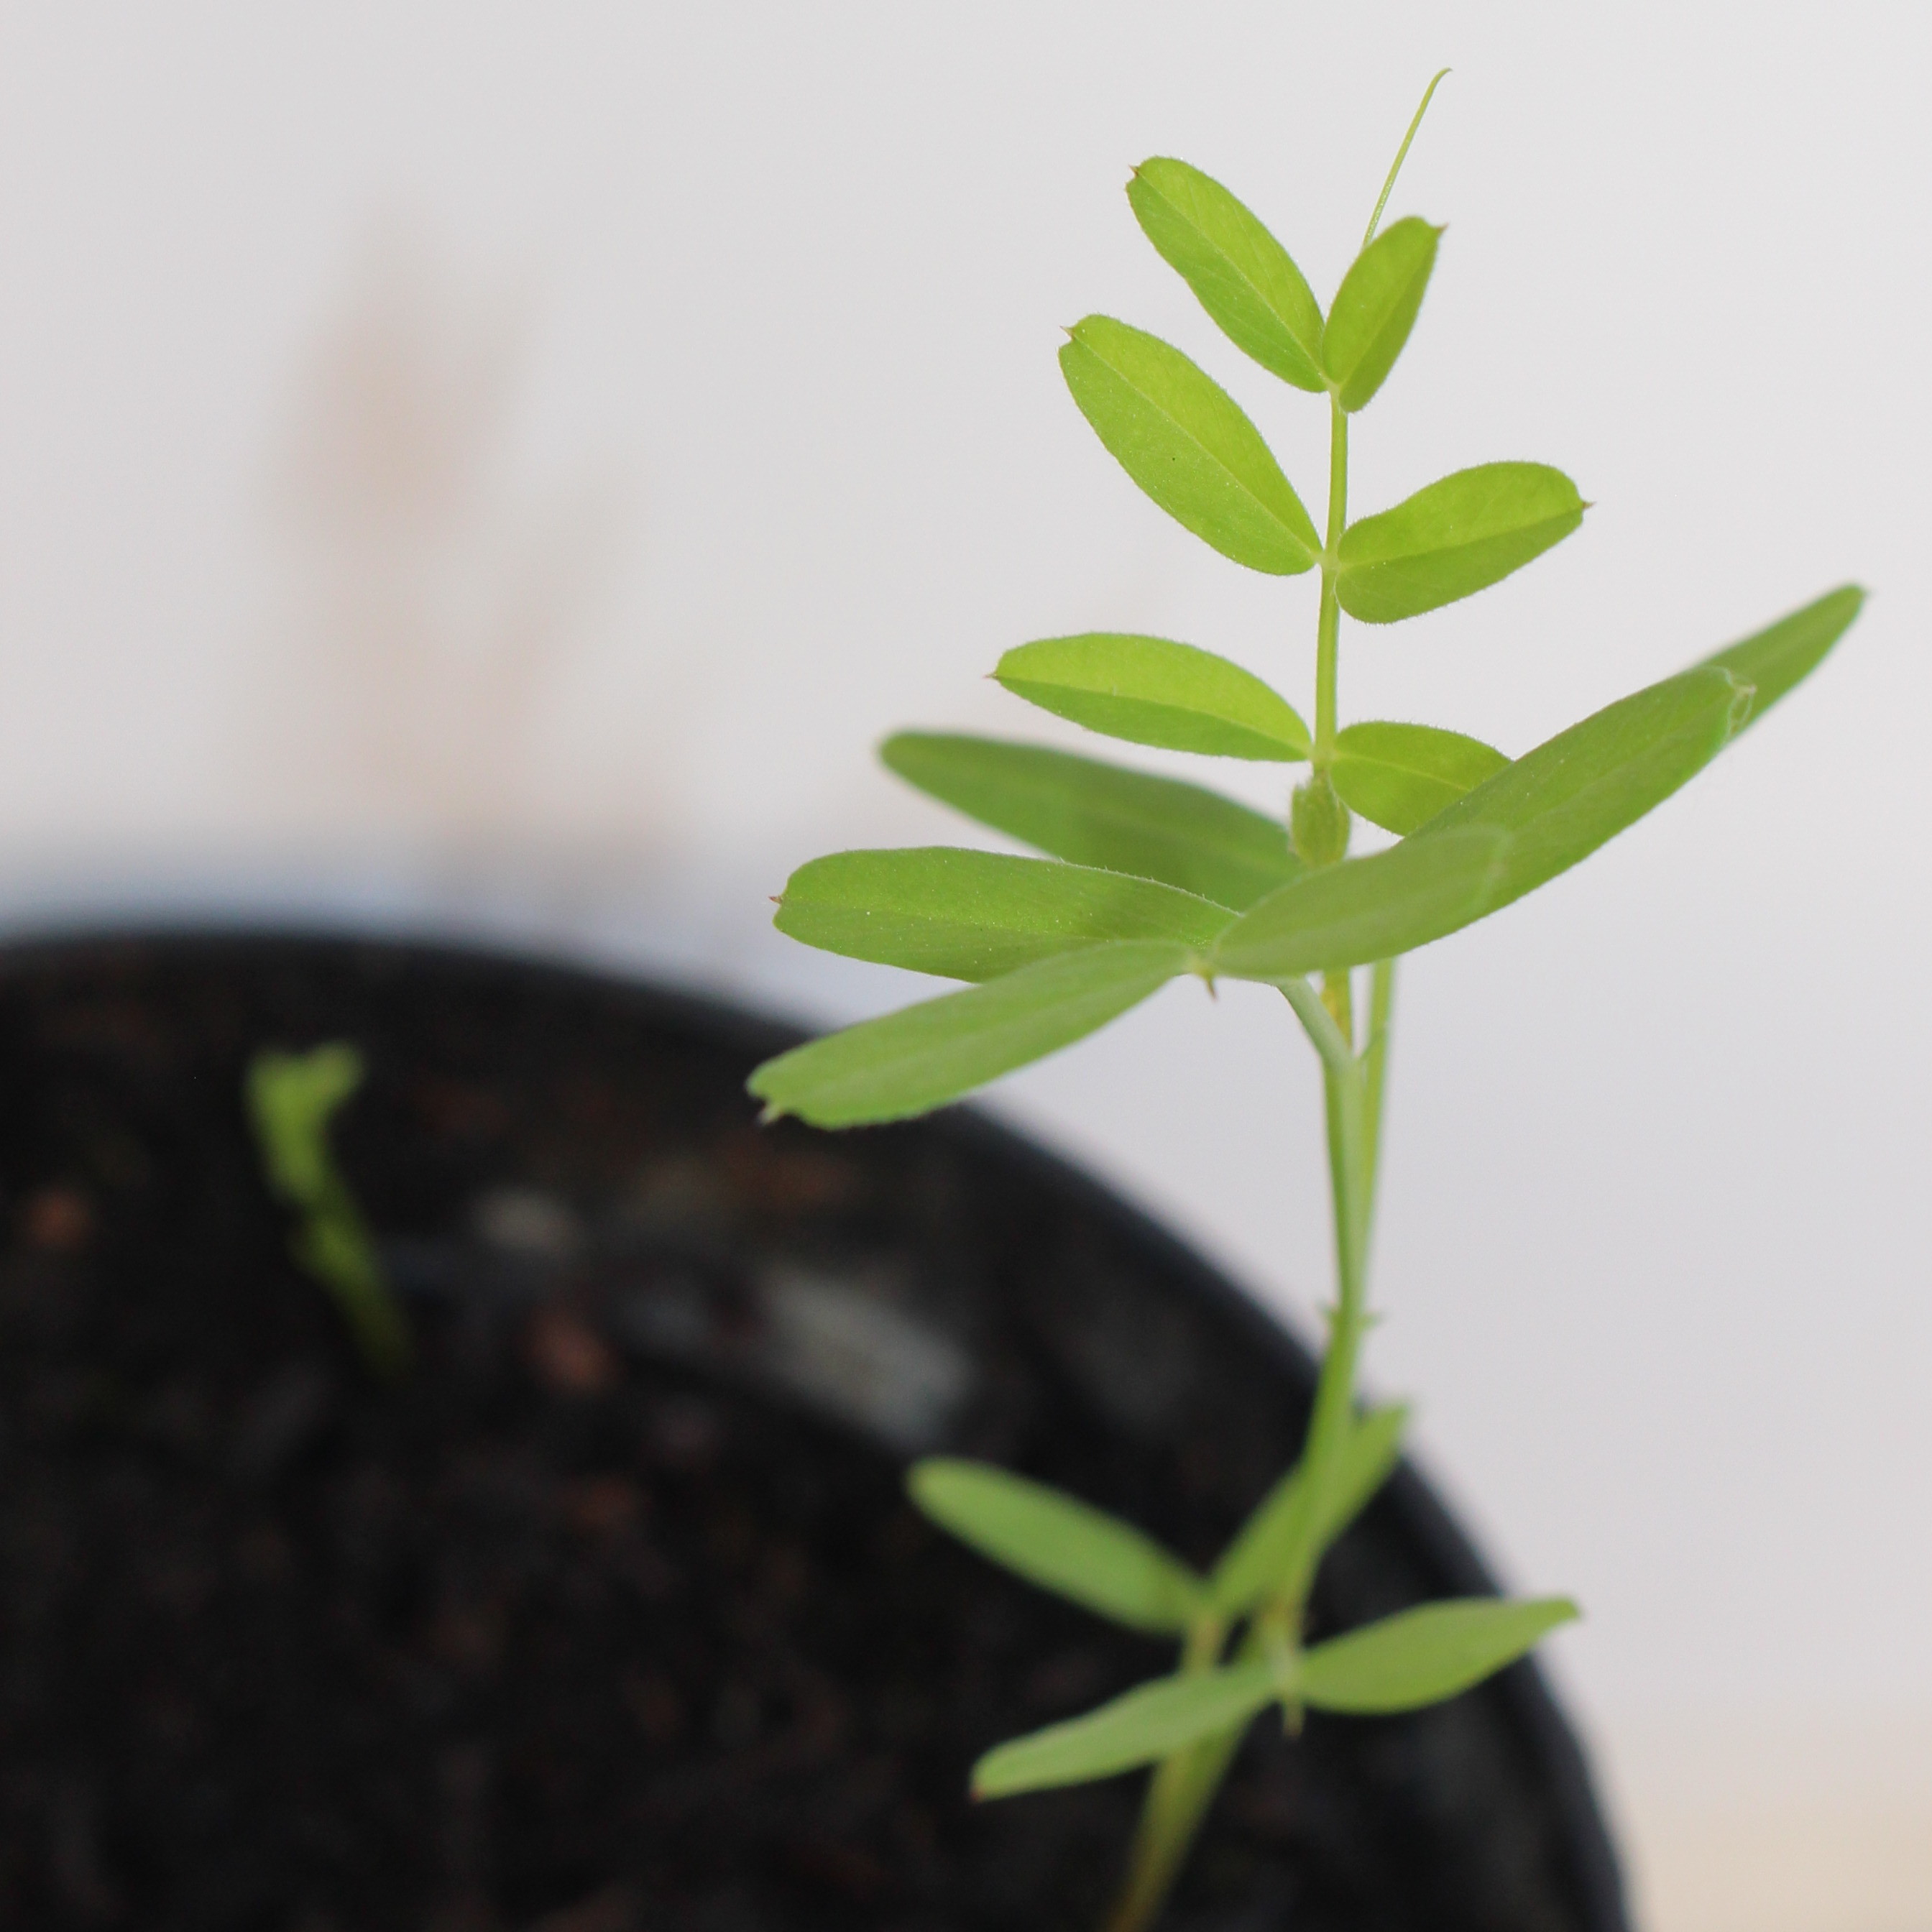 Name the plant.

Vicia sativa
